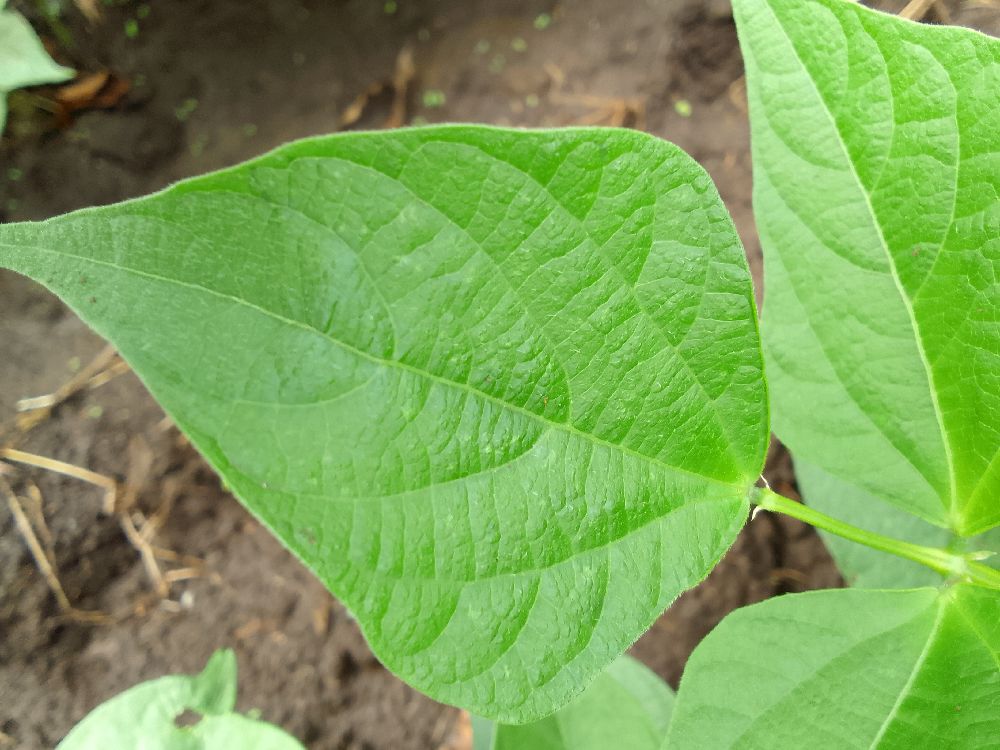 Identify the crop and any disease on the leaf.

common bean, healthy
